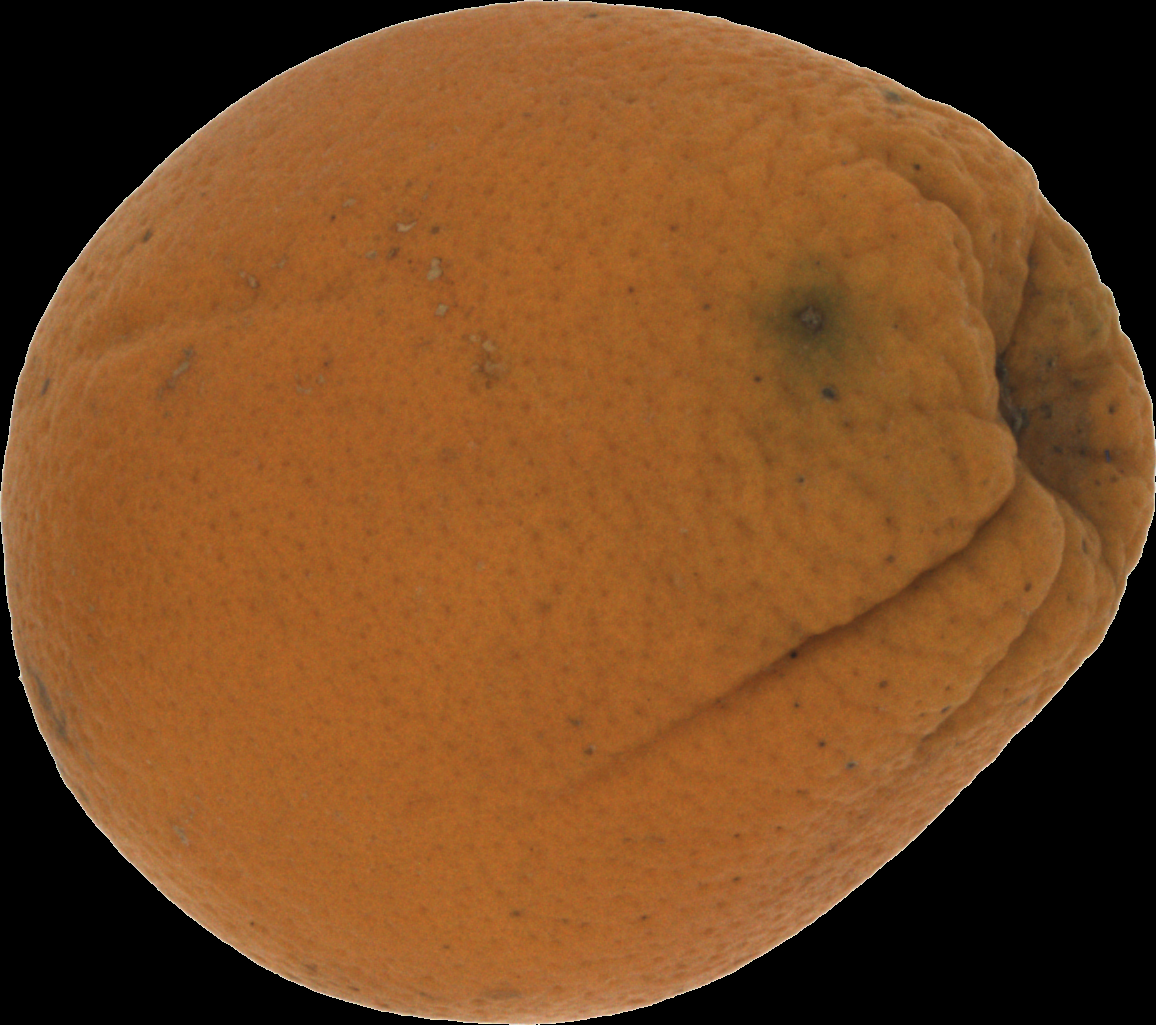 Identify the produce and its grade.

orange, bad
